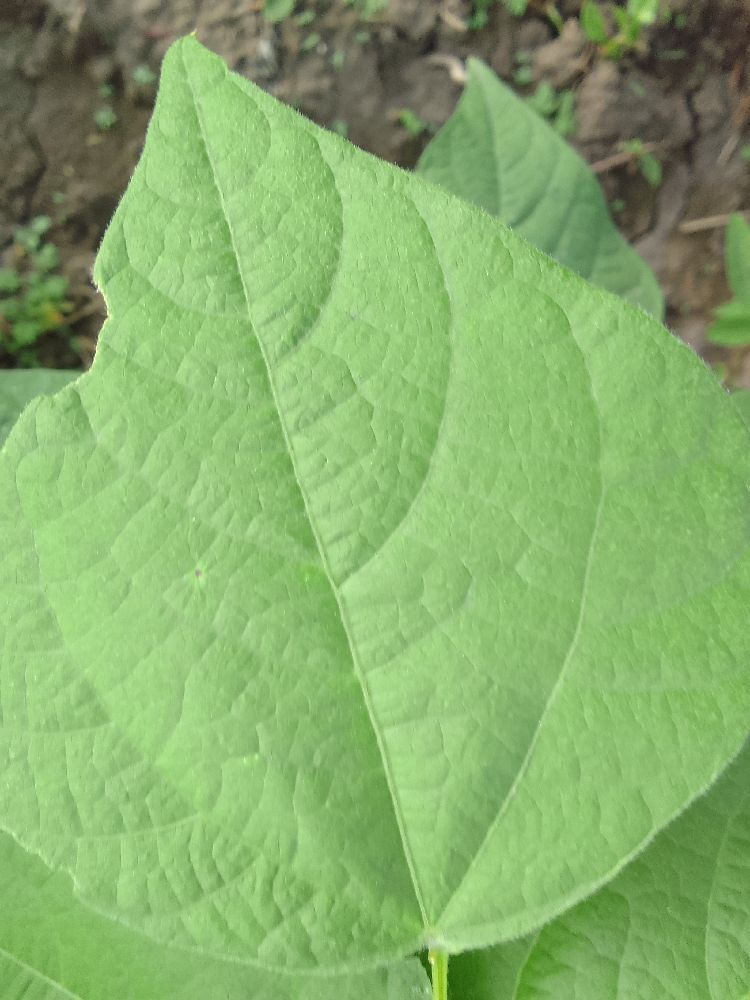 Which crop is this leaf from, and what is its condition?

common bean, healthy
